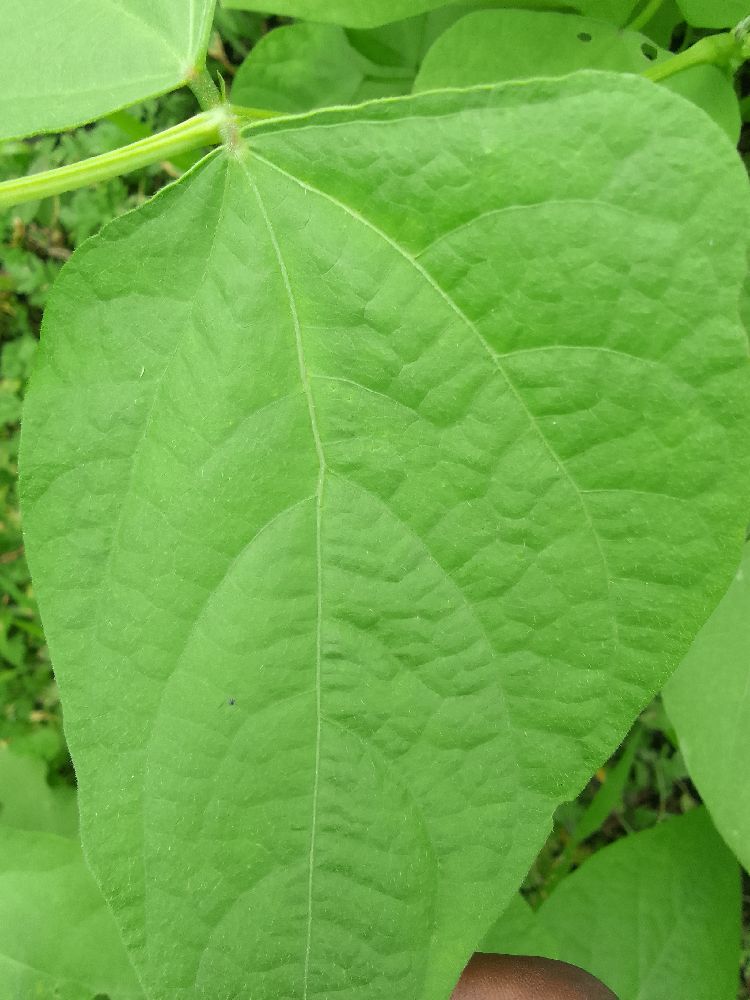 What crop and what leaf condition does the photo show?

common bean, healthy
